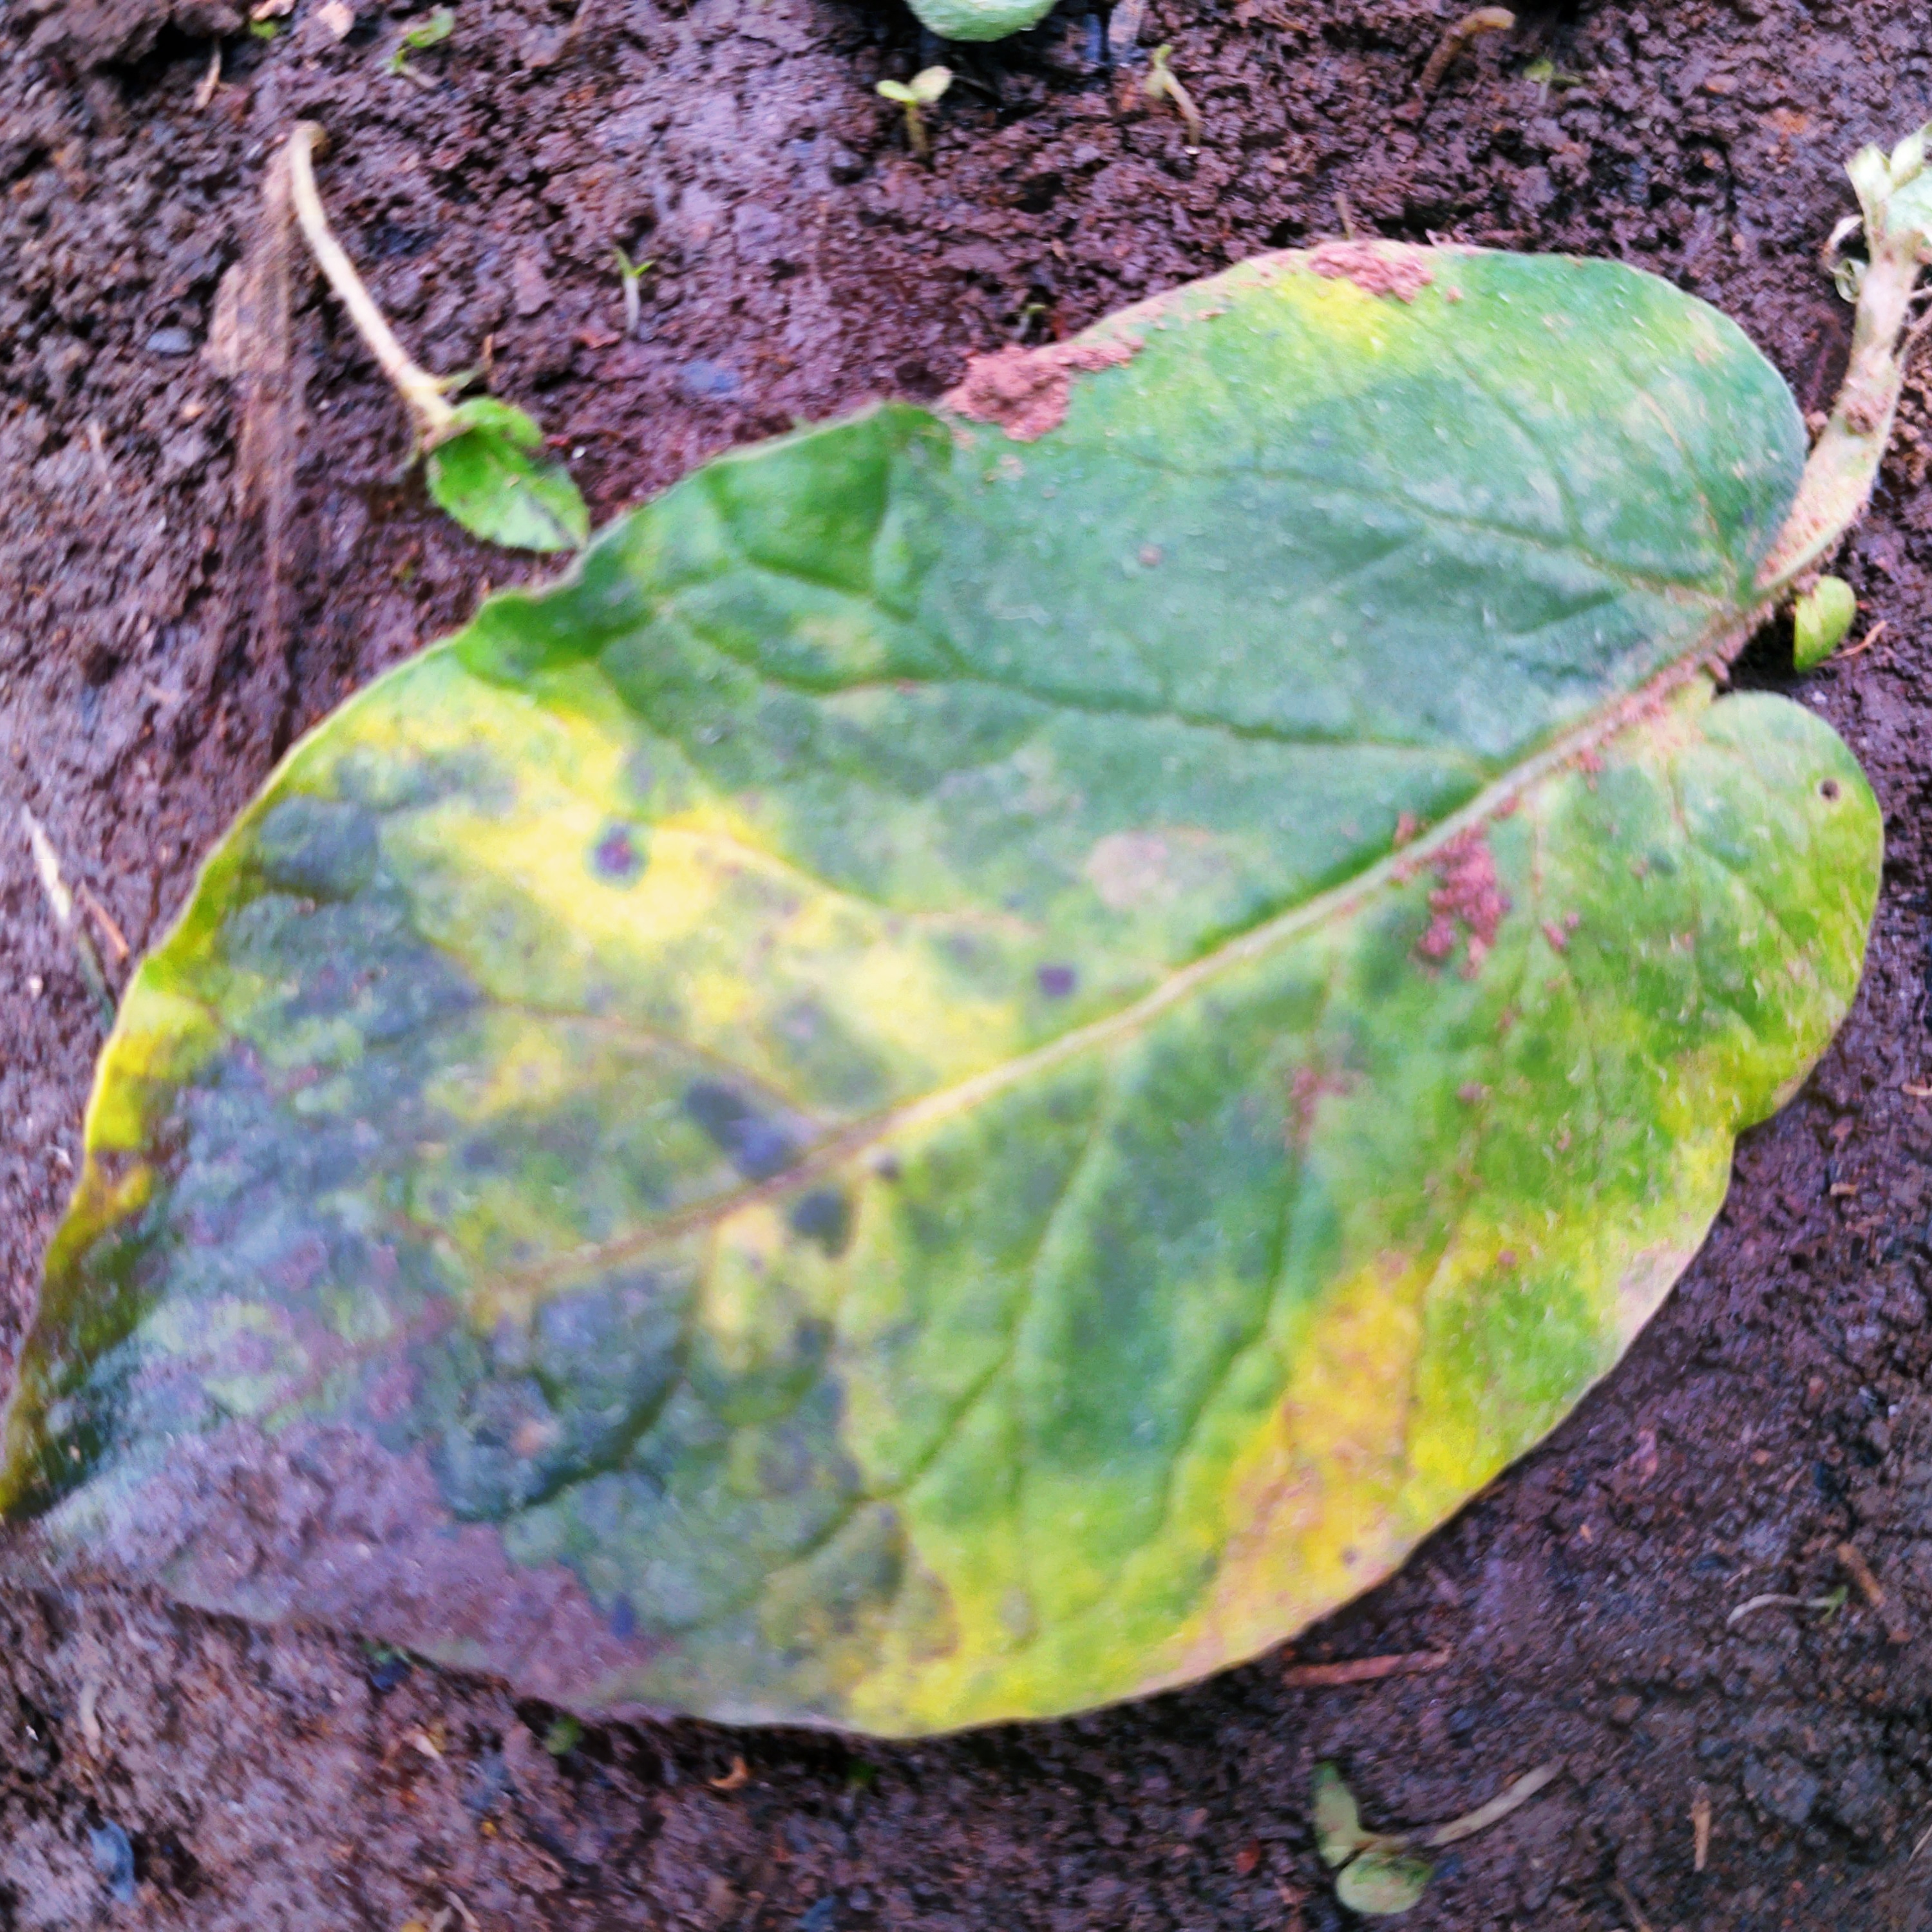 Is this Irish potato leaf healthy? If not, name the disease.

late blight
